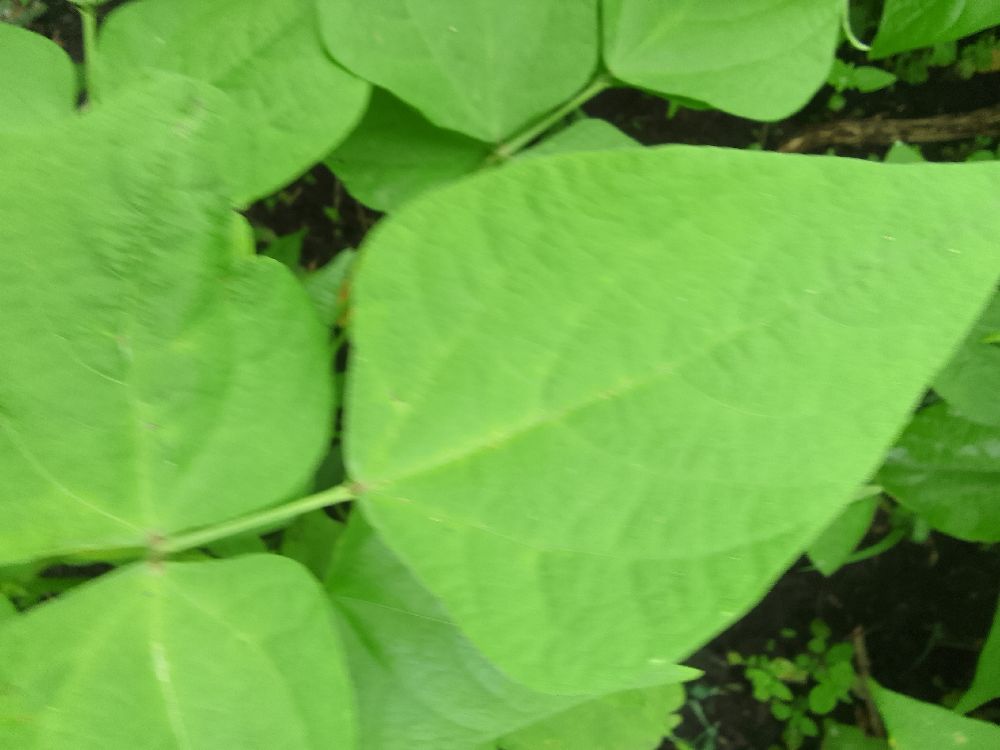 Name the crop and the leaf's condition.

common bean, healthy
